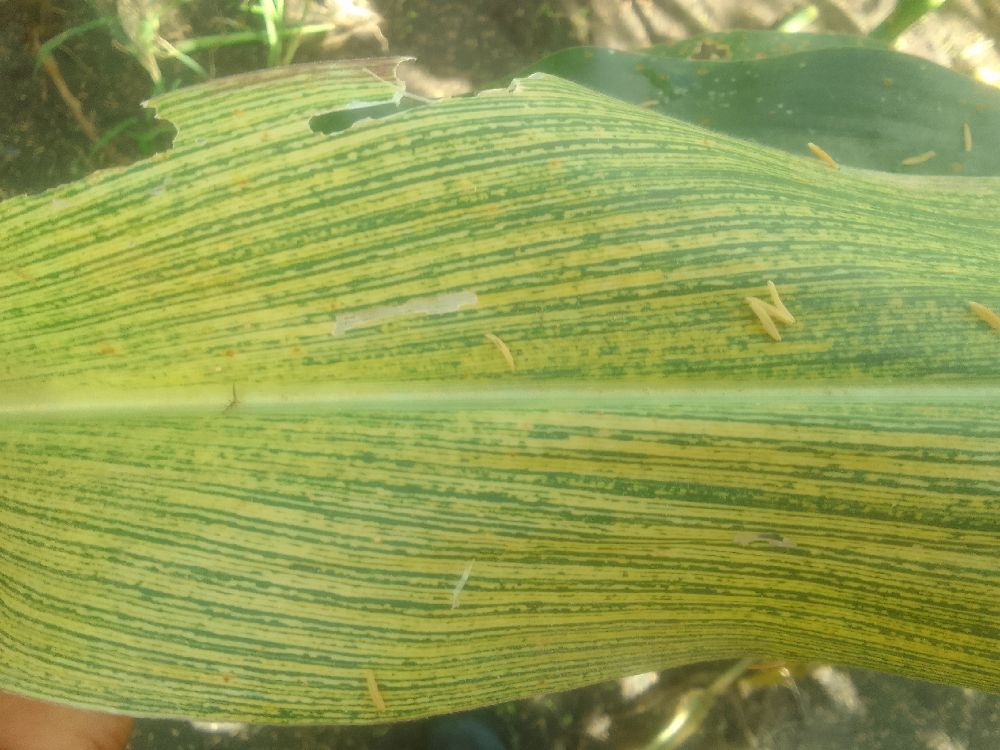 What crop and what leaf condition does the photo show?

maize, maize streak virus
